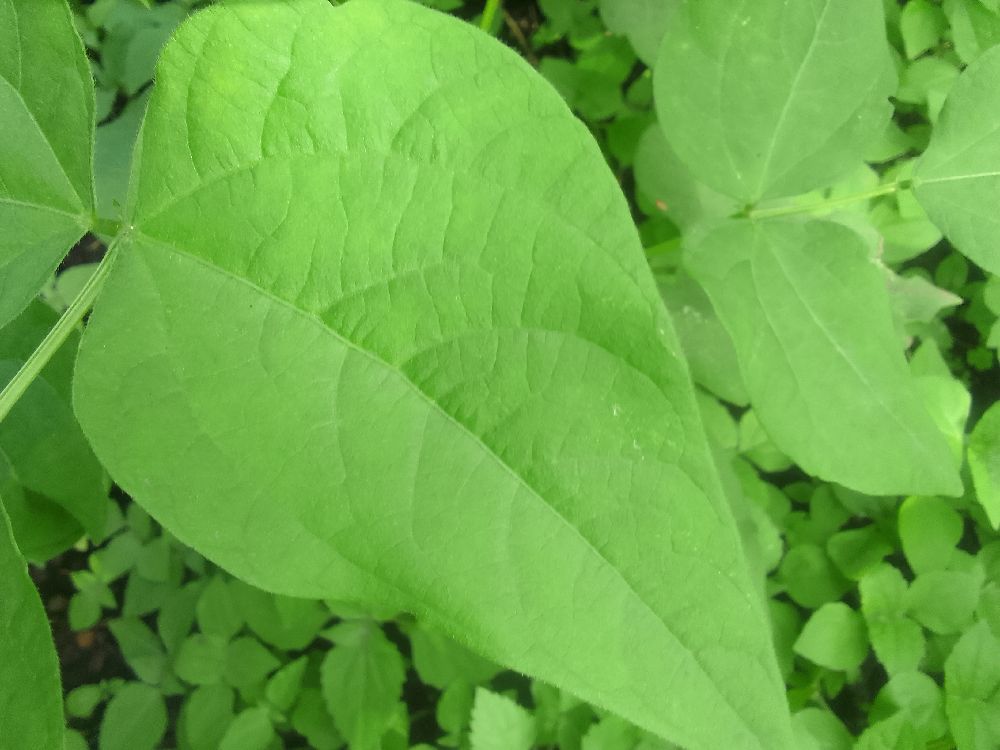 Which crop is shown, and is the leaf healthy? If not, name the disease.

common bean, healthy
